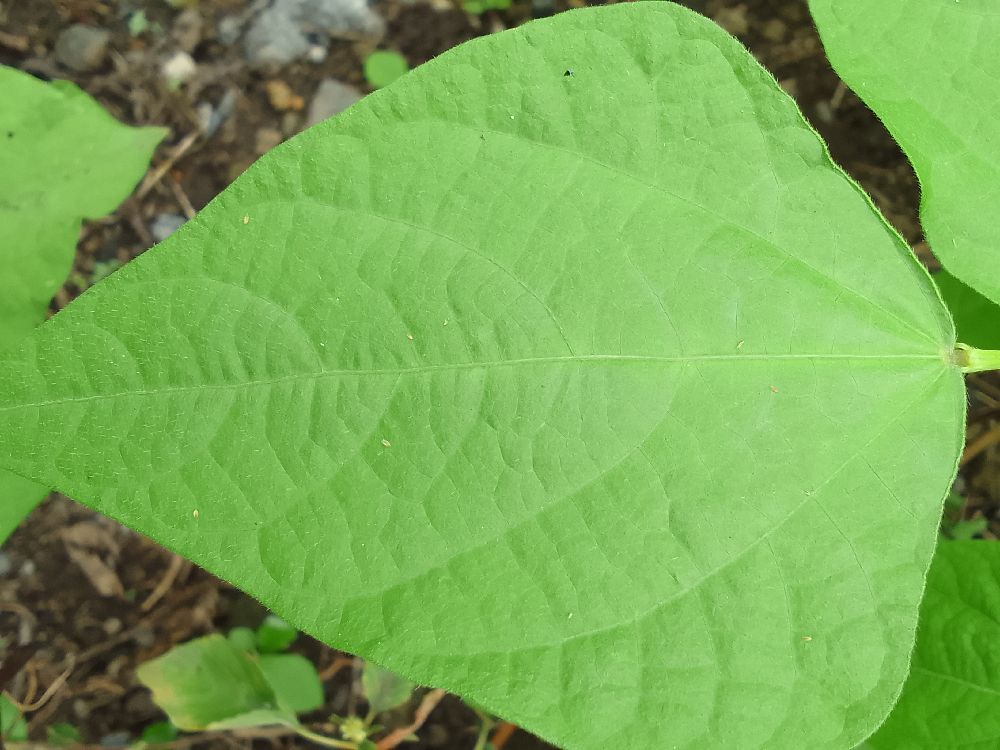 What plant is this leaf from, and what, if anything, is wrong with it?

common bean, healthy
